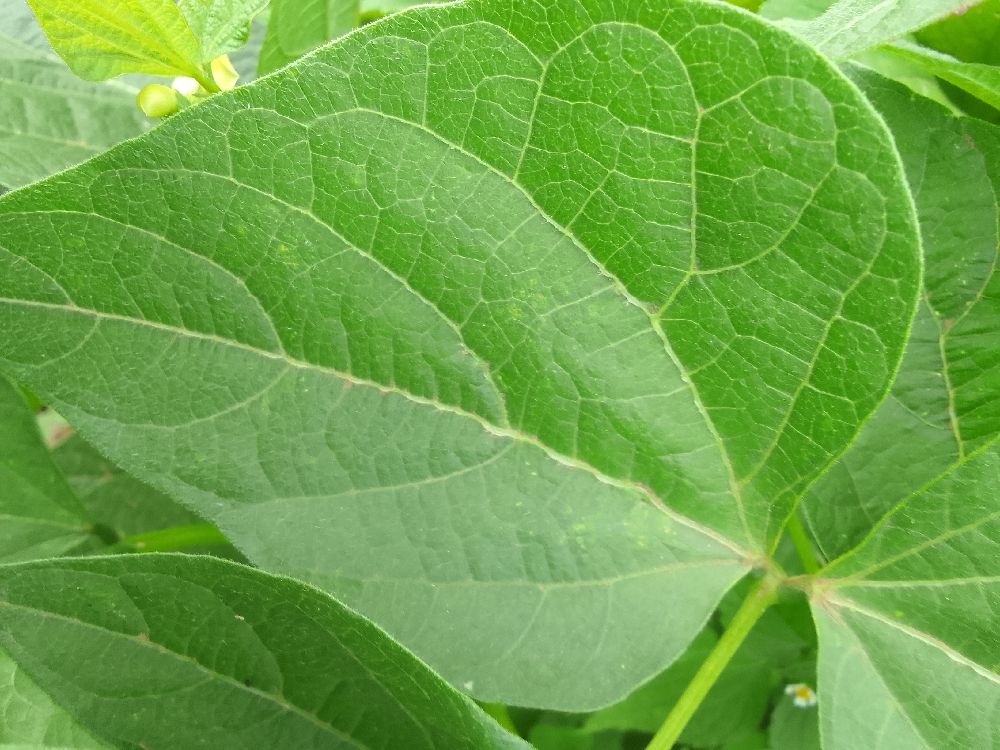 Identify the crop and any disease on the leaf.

common bean, healthy
